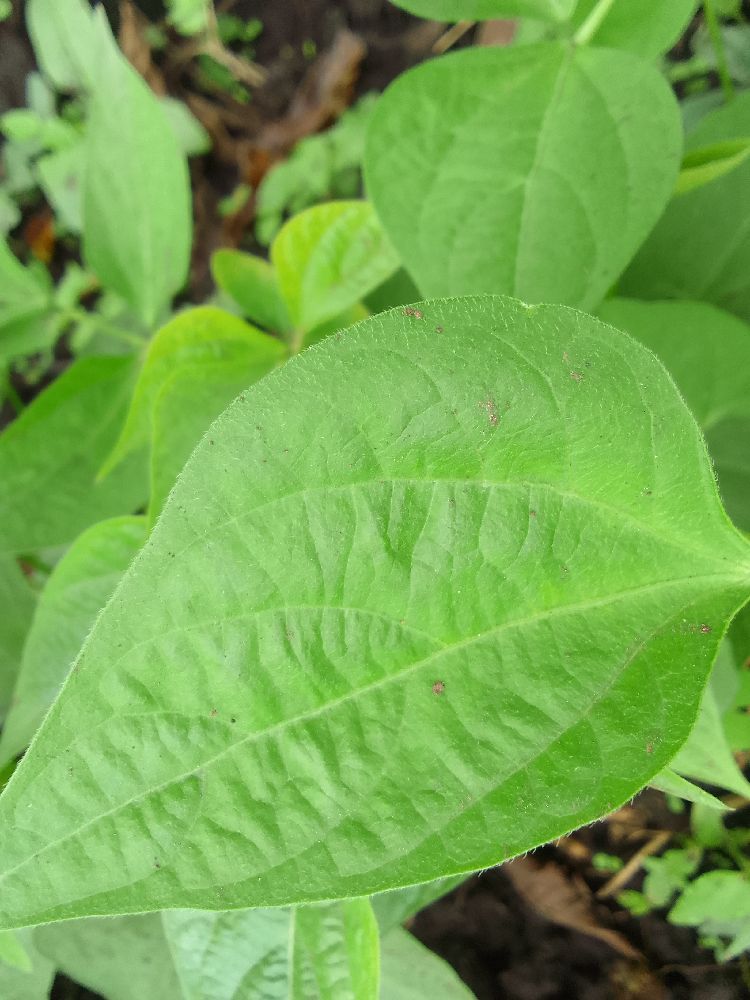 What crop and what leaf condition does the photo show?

common bean, healthy
